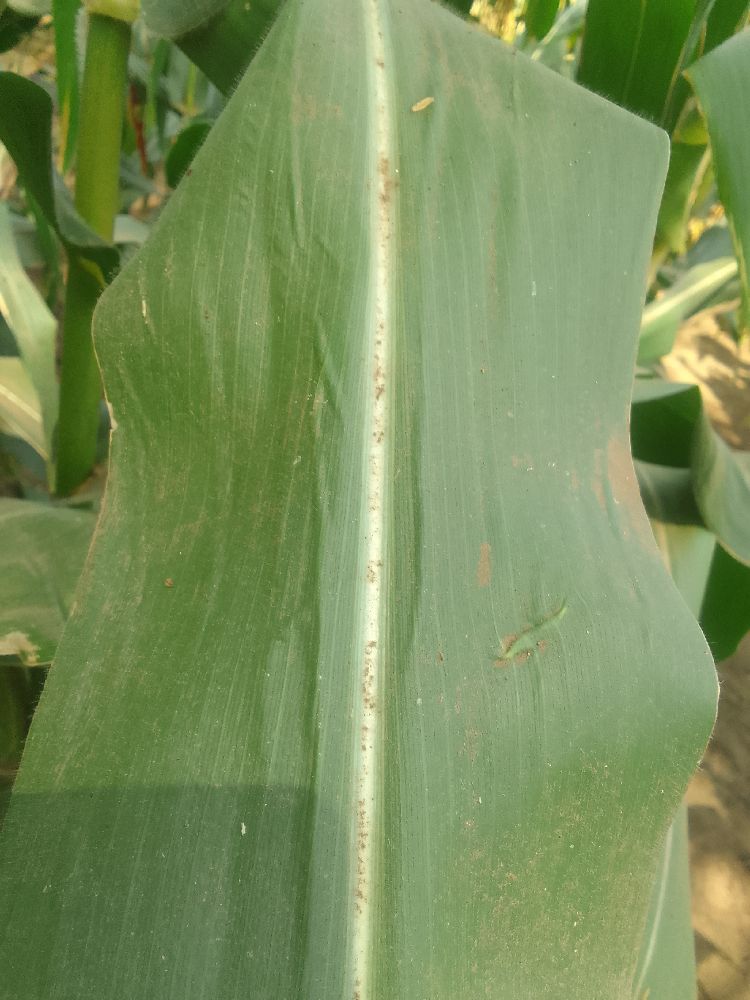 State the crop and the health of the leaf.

maize, healthy
